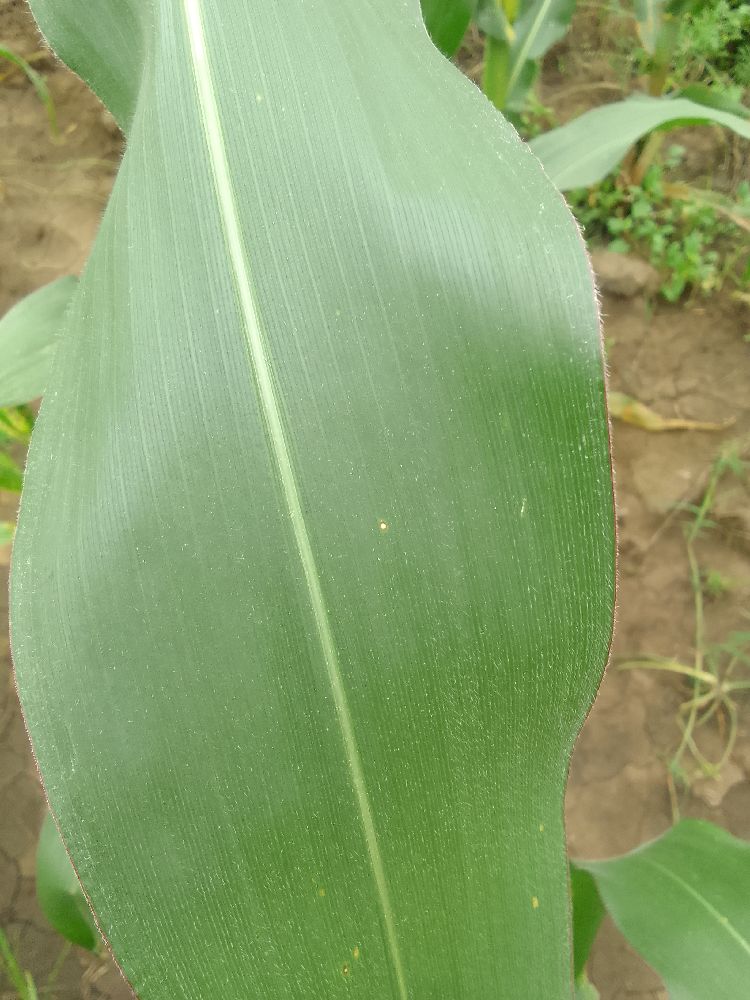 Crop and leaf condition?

maize, healthy
